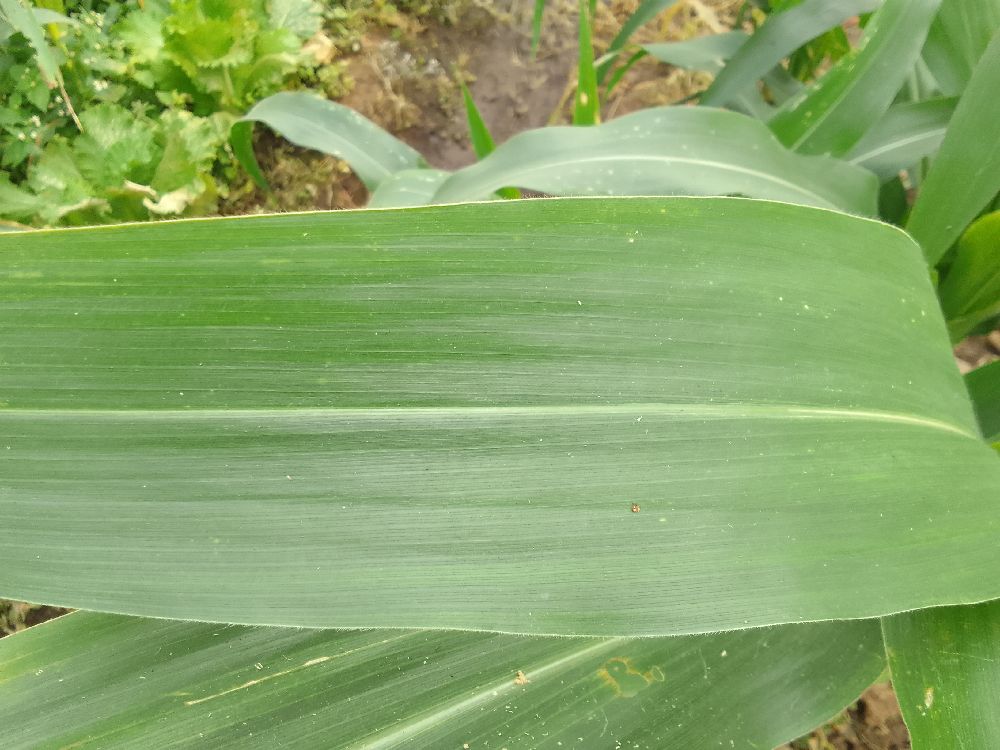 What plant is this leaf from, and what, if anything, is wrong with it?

maize, healthy
